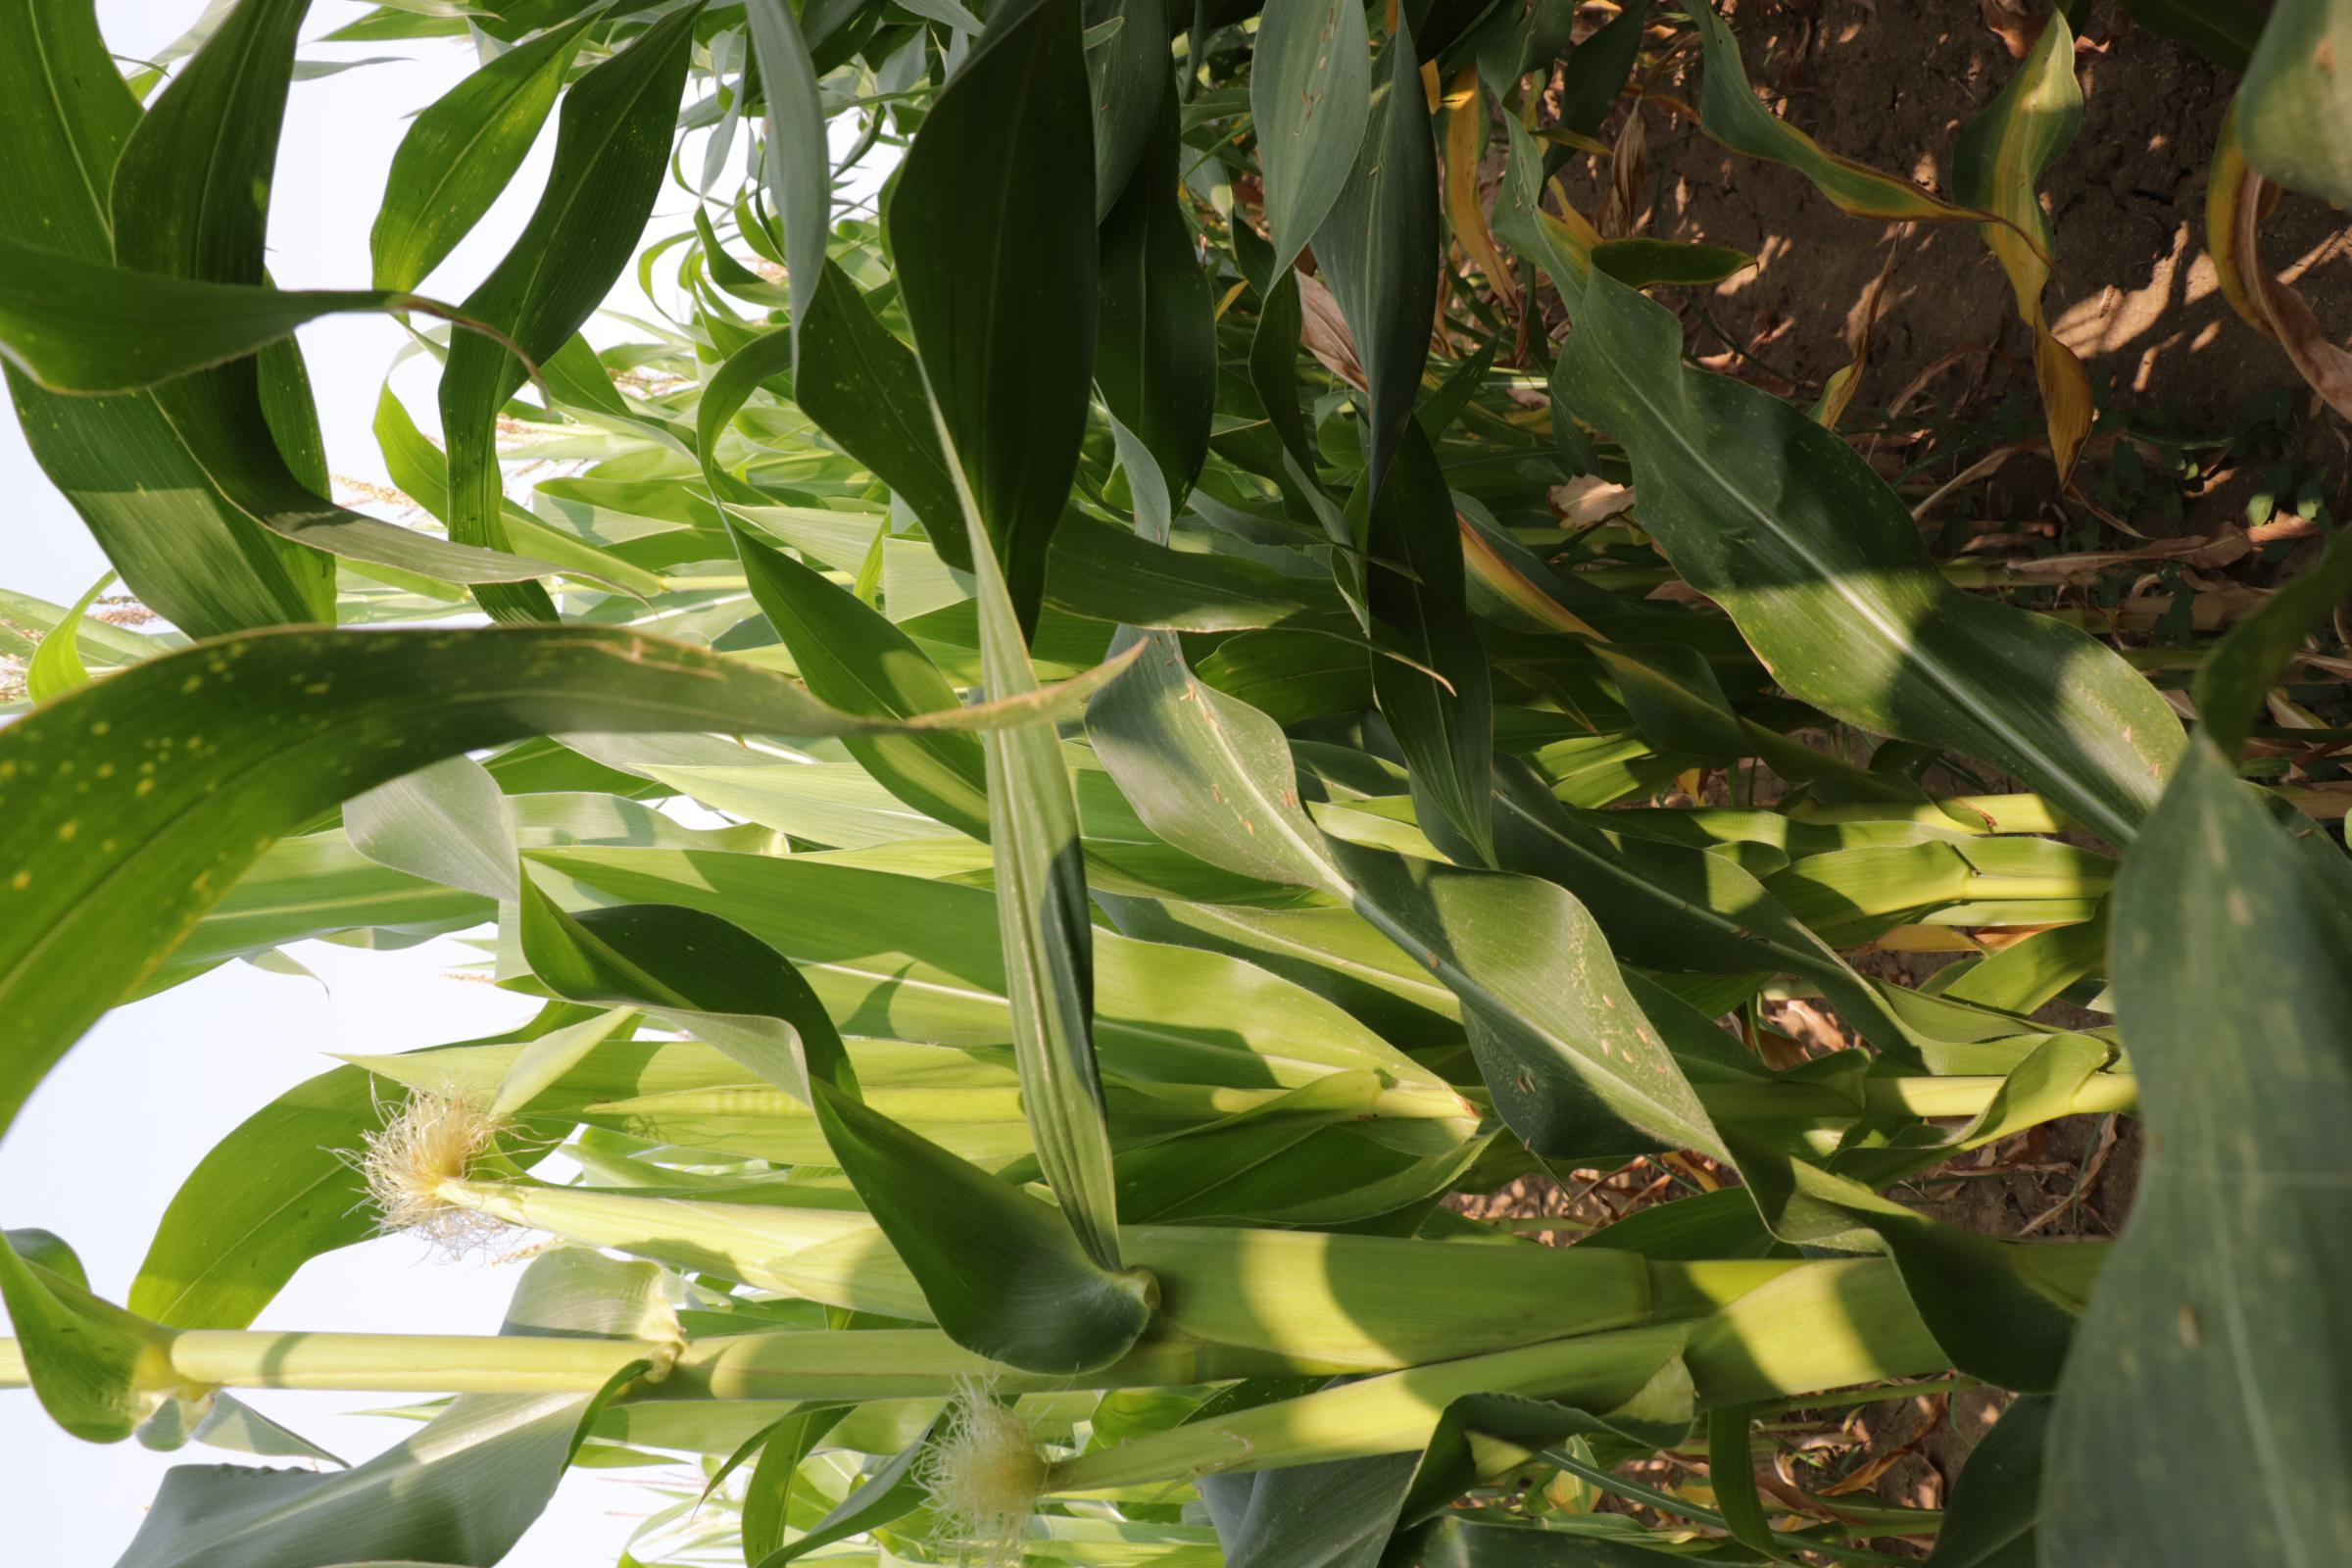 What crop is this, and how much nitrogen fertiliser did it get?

maize, reduced nitrogen fertilisation
